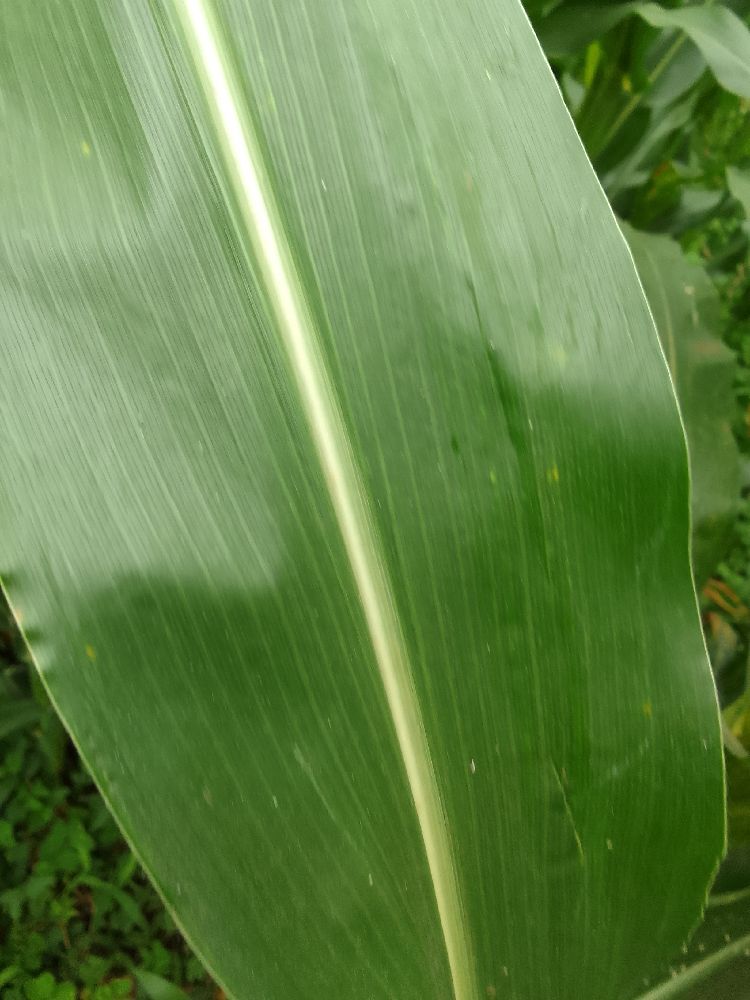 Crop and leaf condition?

maize, healthy
